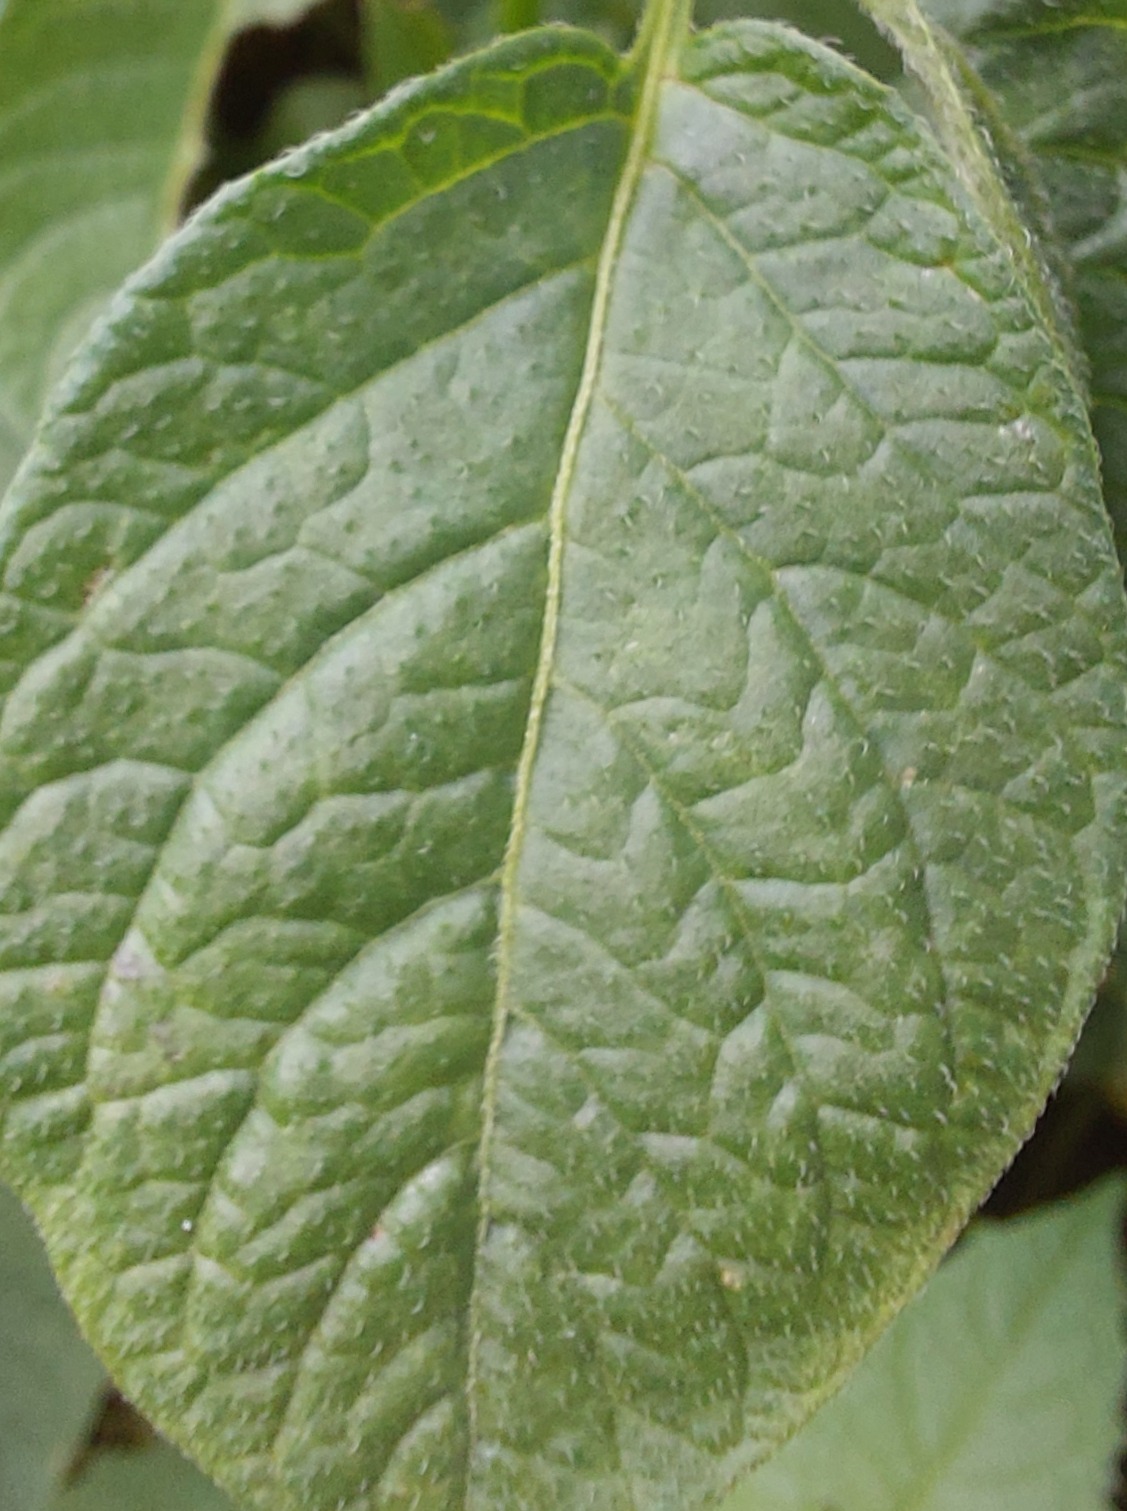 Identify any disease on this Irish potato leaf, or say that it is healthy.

healthy
